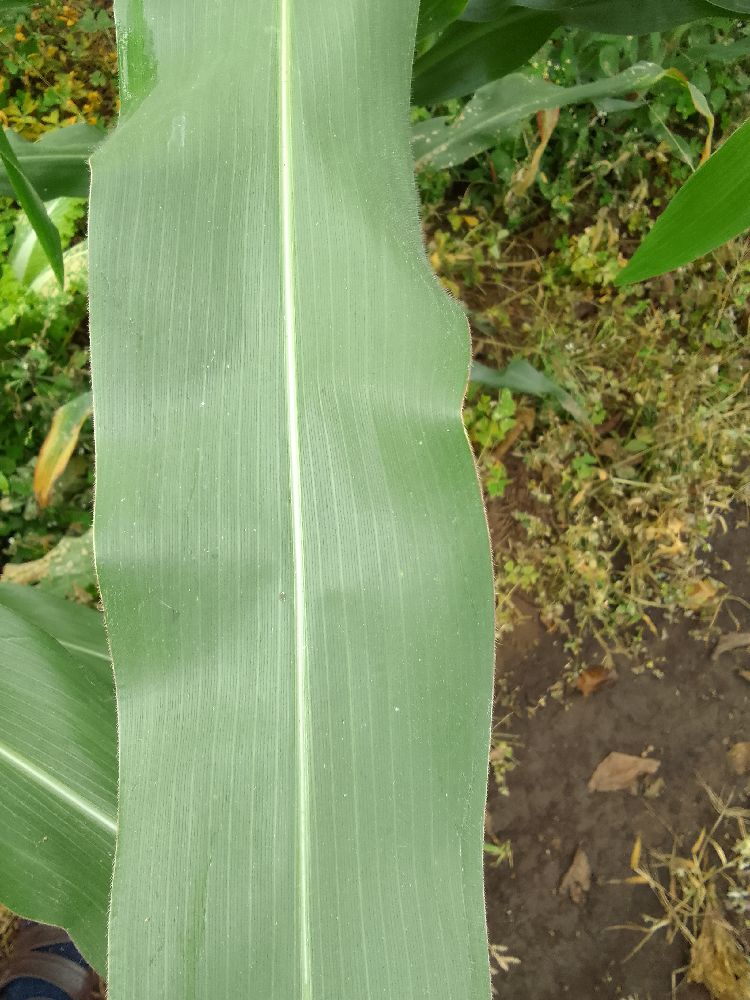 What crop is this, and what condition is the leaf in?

maize, healthy
